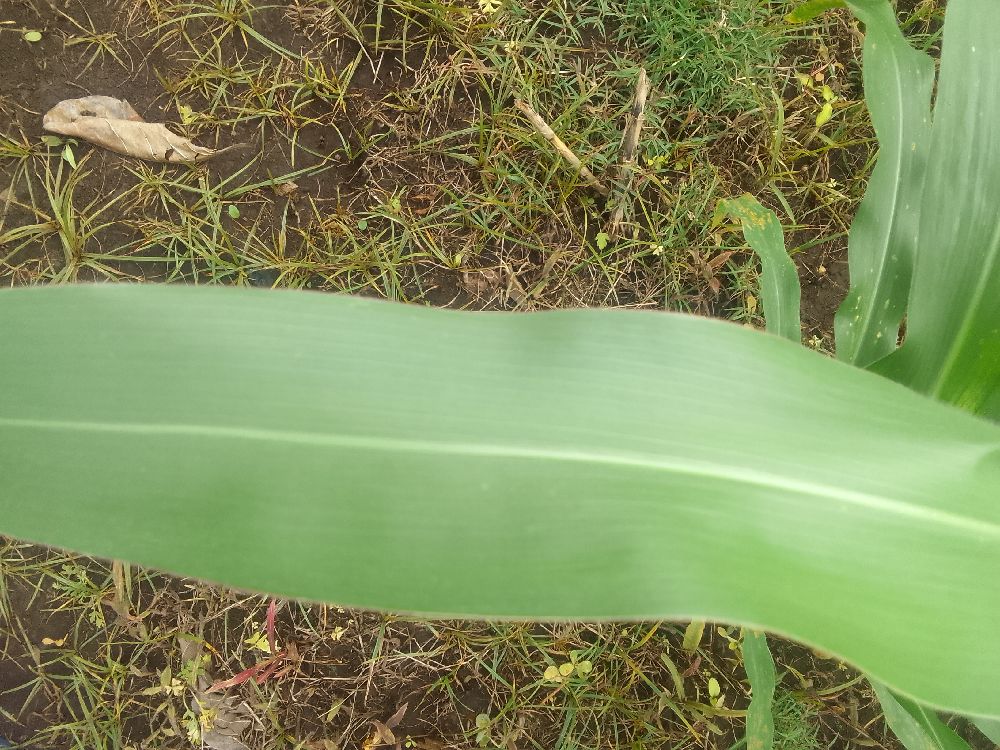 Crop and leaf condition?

maize, healthy
